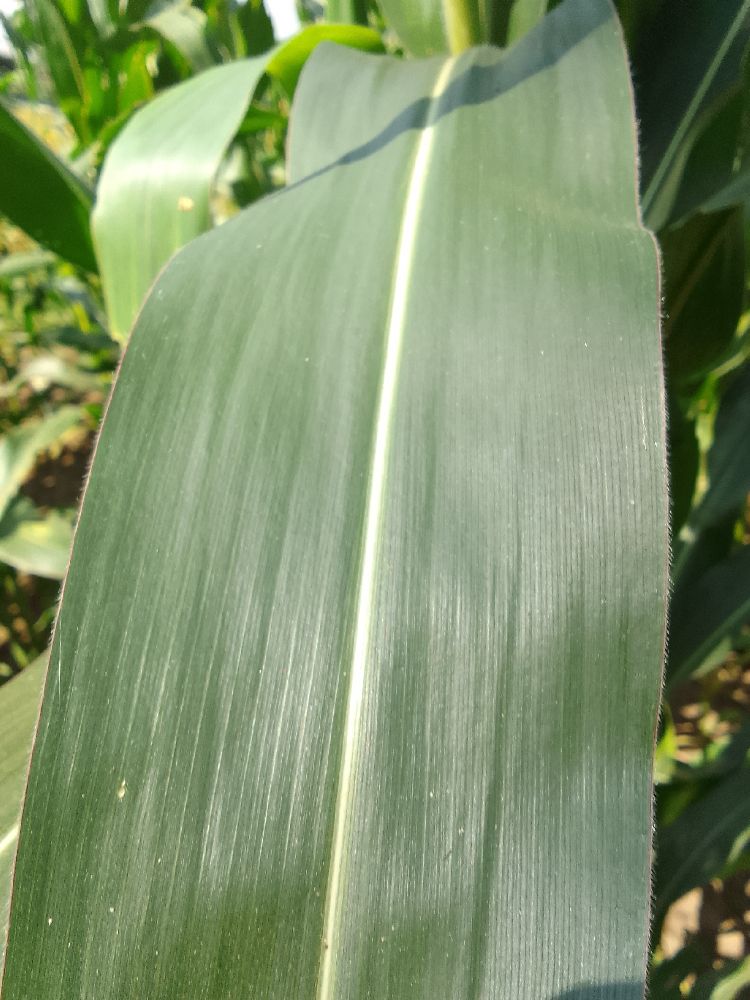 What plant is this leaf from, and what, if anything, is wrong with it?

maize, healthy
